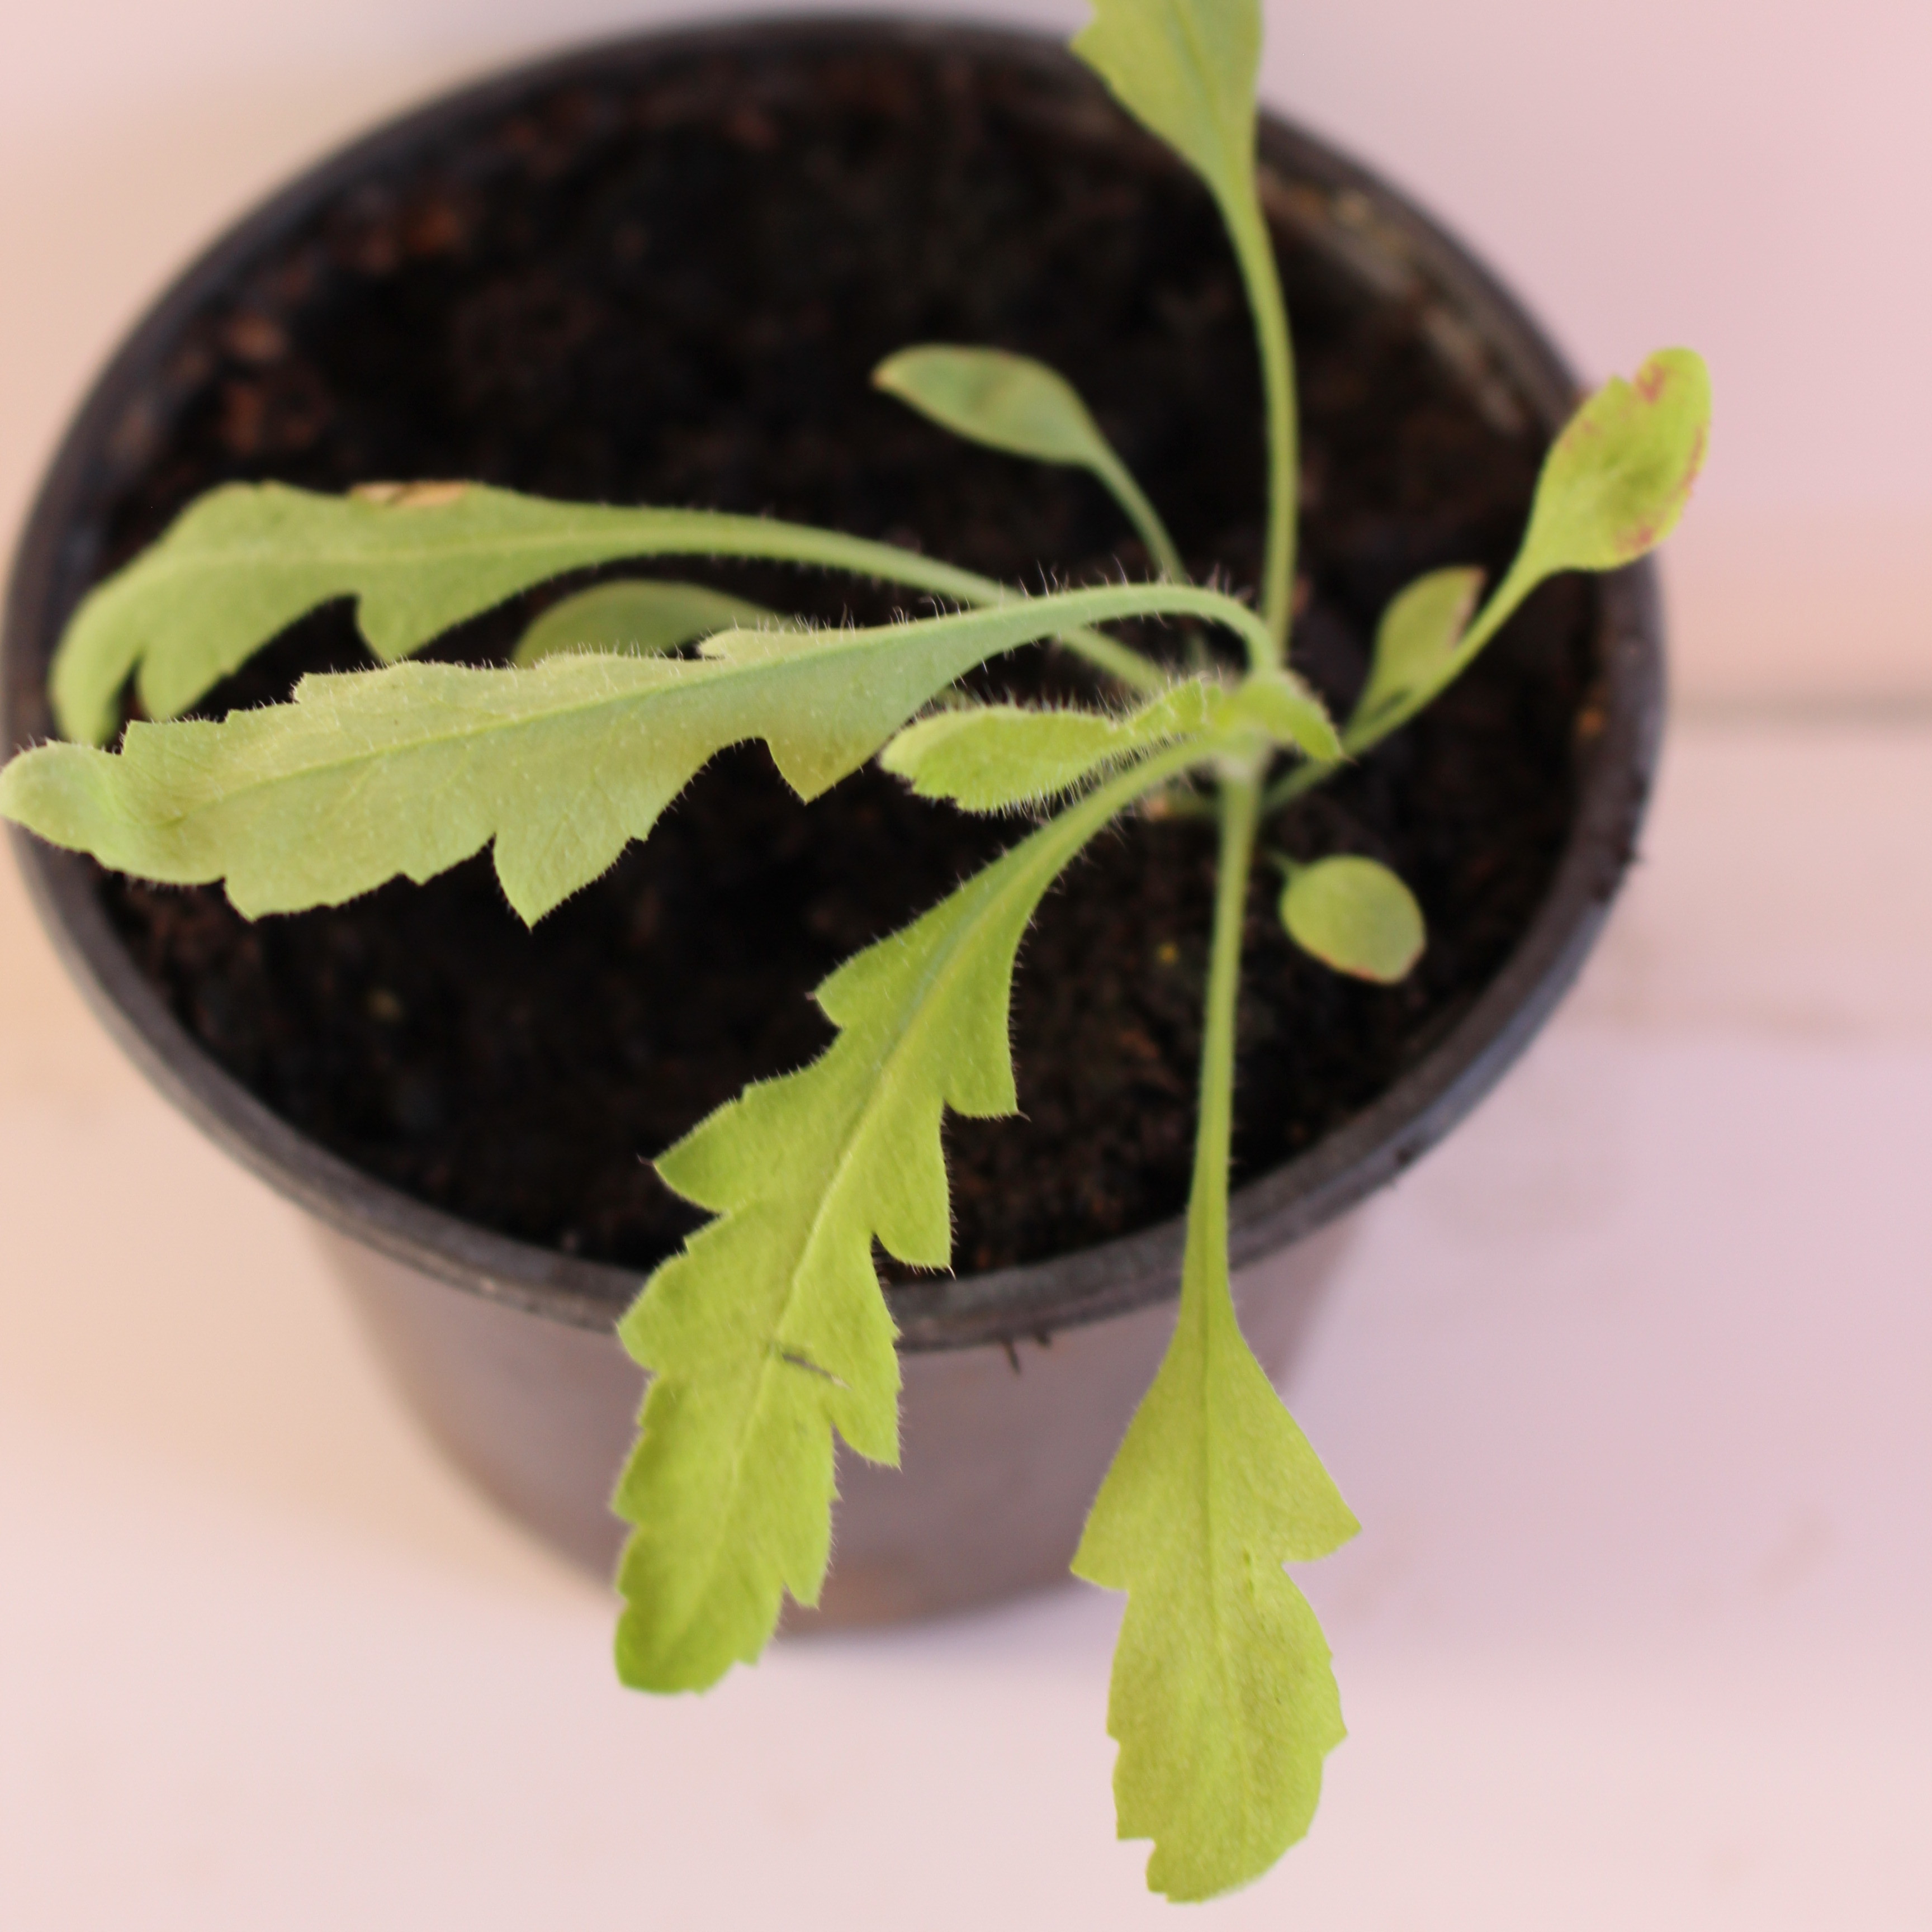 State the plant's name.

Papaver rhoeas
